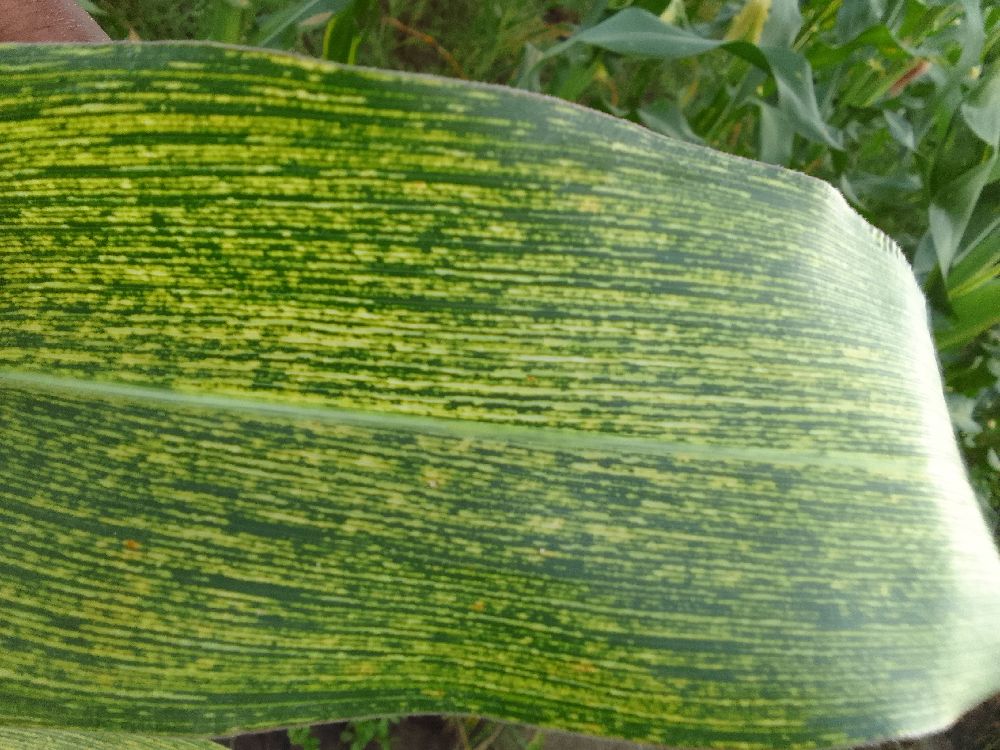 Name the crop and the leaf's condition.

maize, maize streak virus
